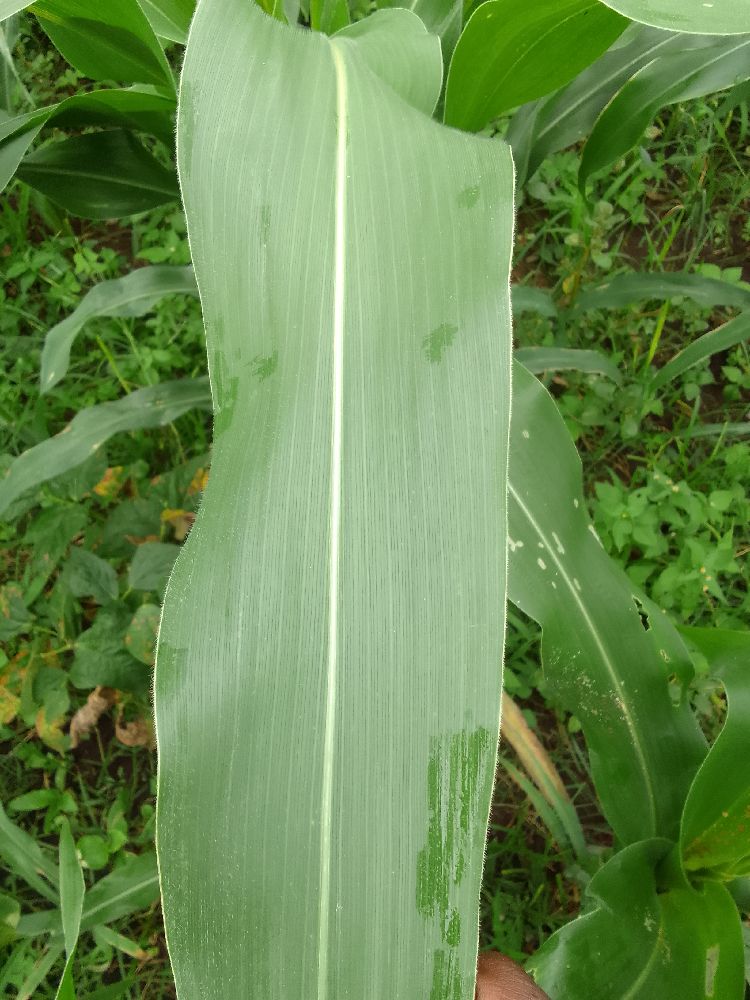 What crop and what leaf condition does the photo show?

maize, healthy
